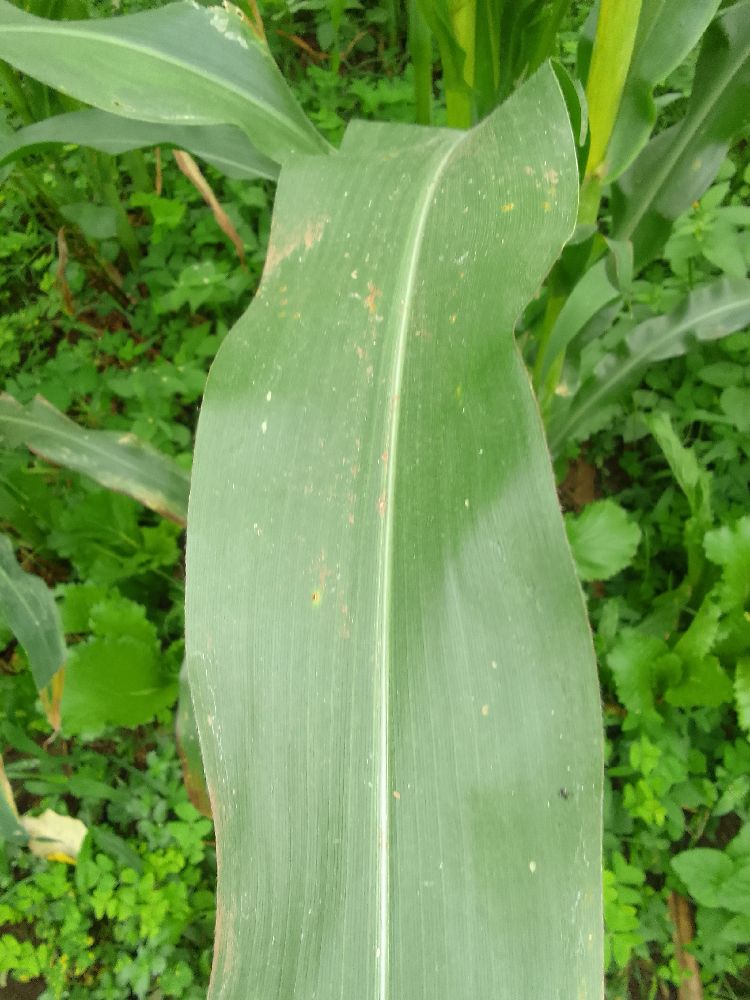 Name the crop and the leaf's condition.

maize, healthy
